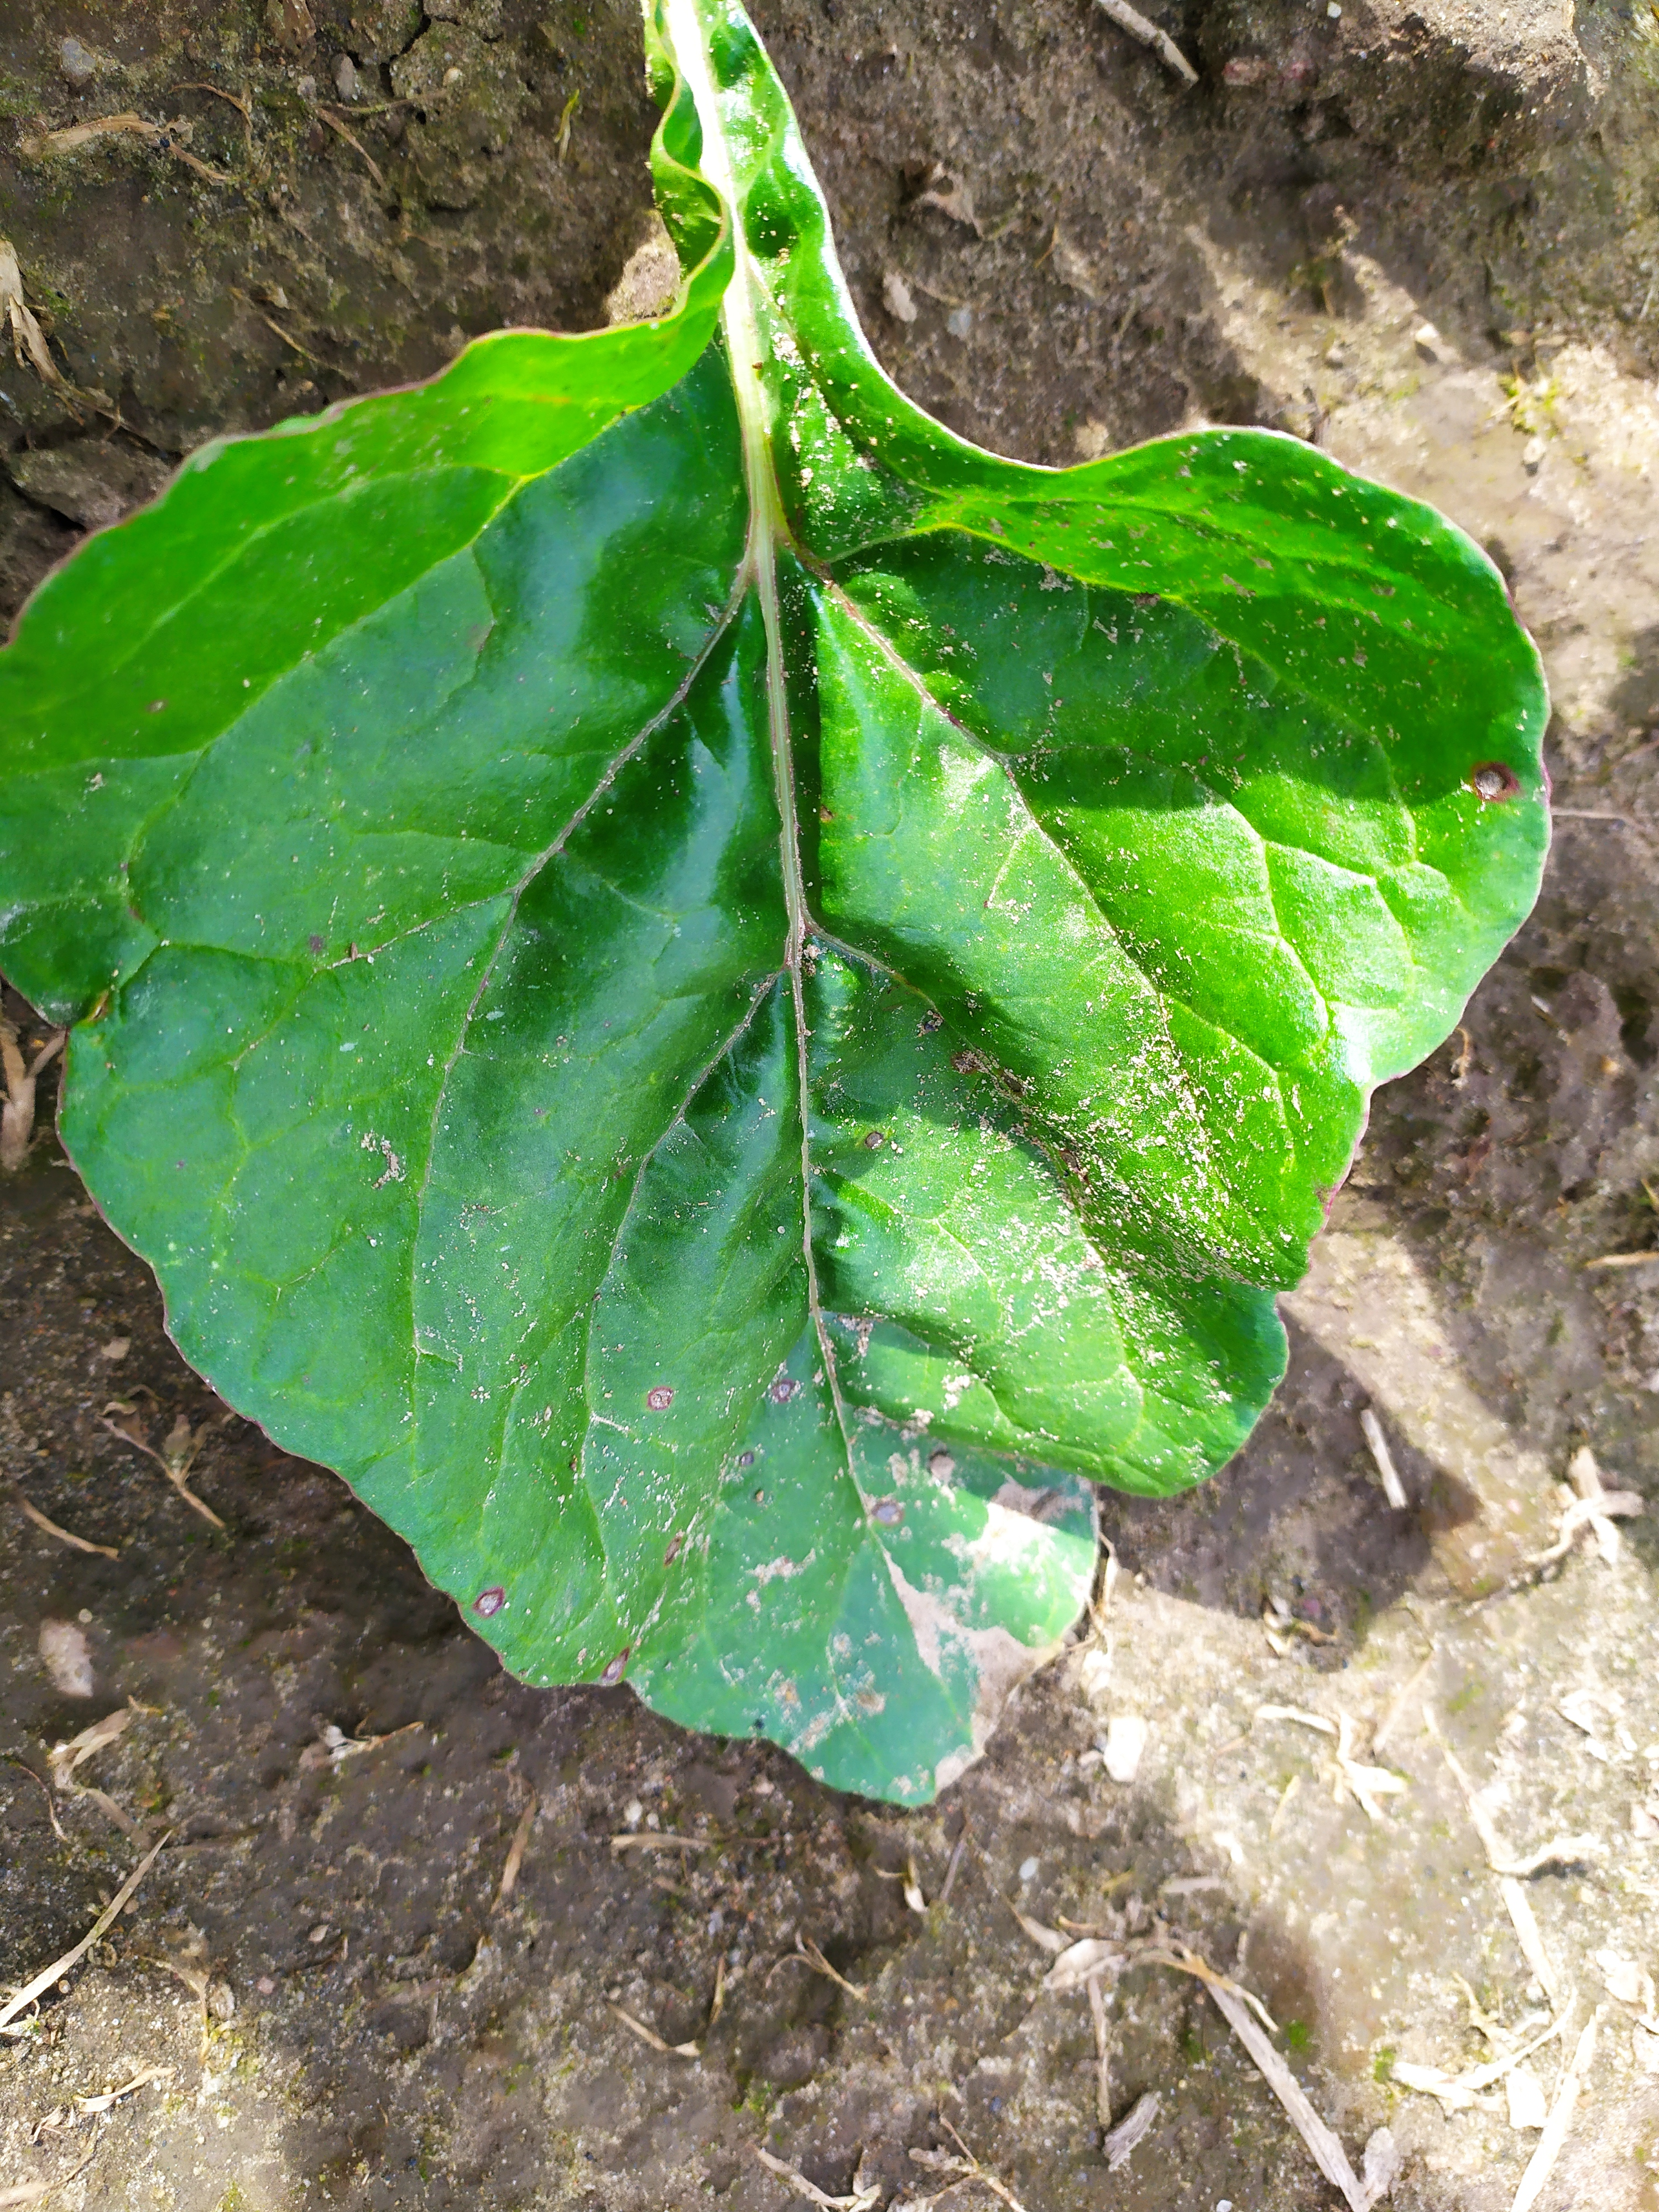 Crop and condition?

beet, cercospora
